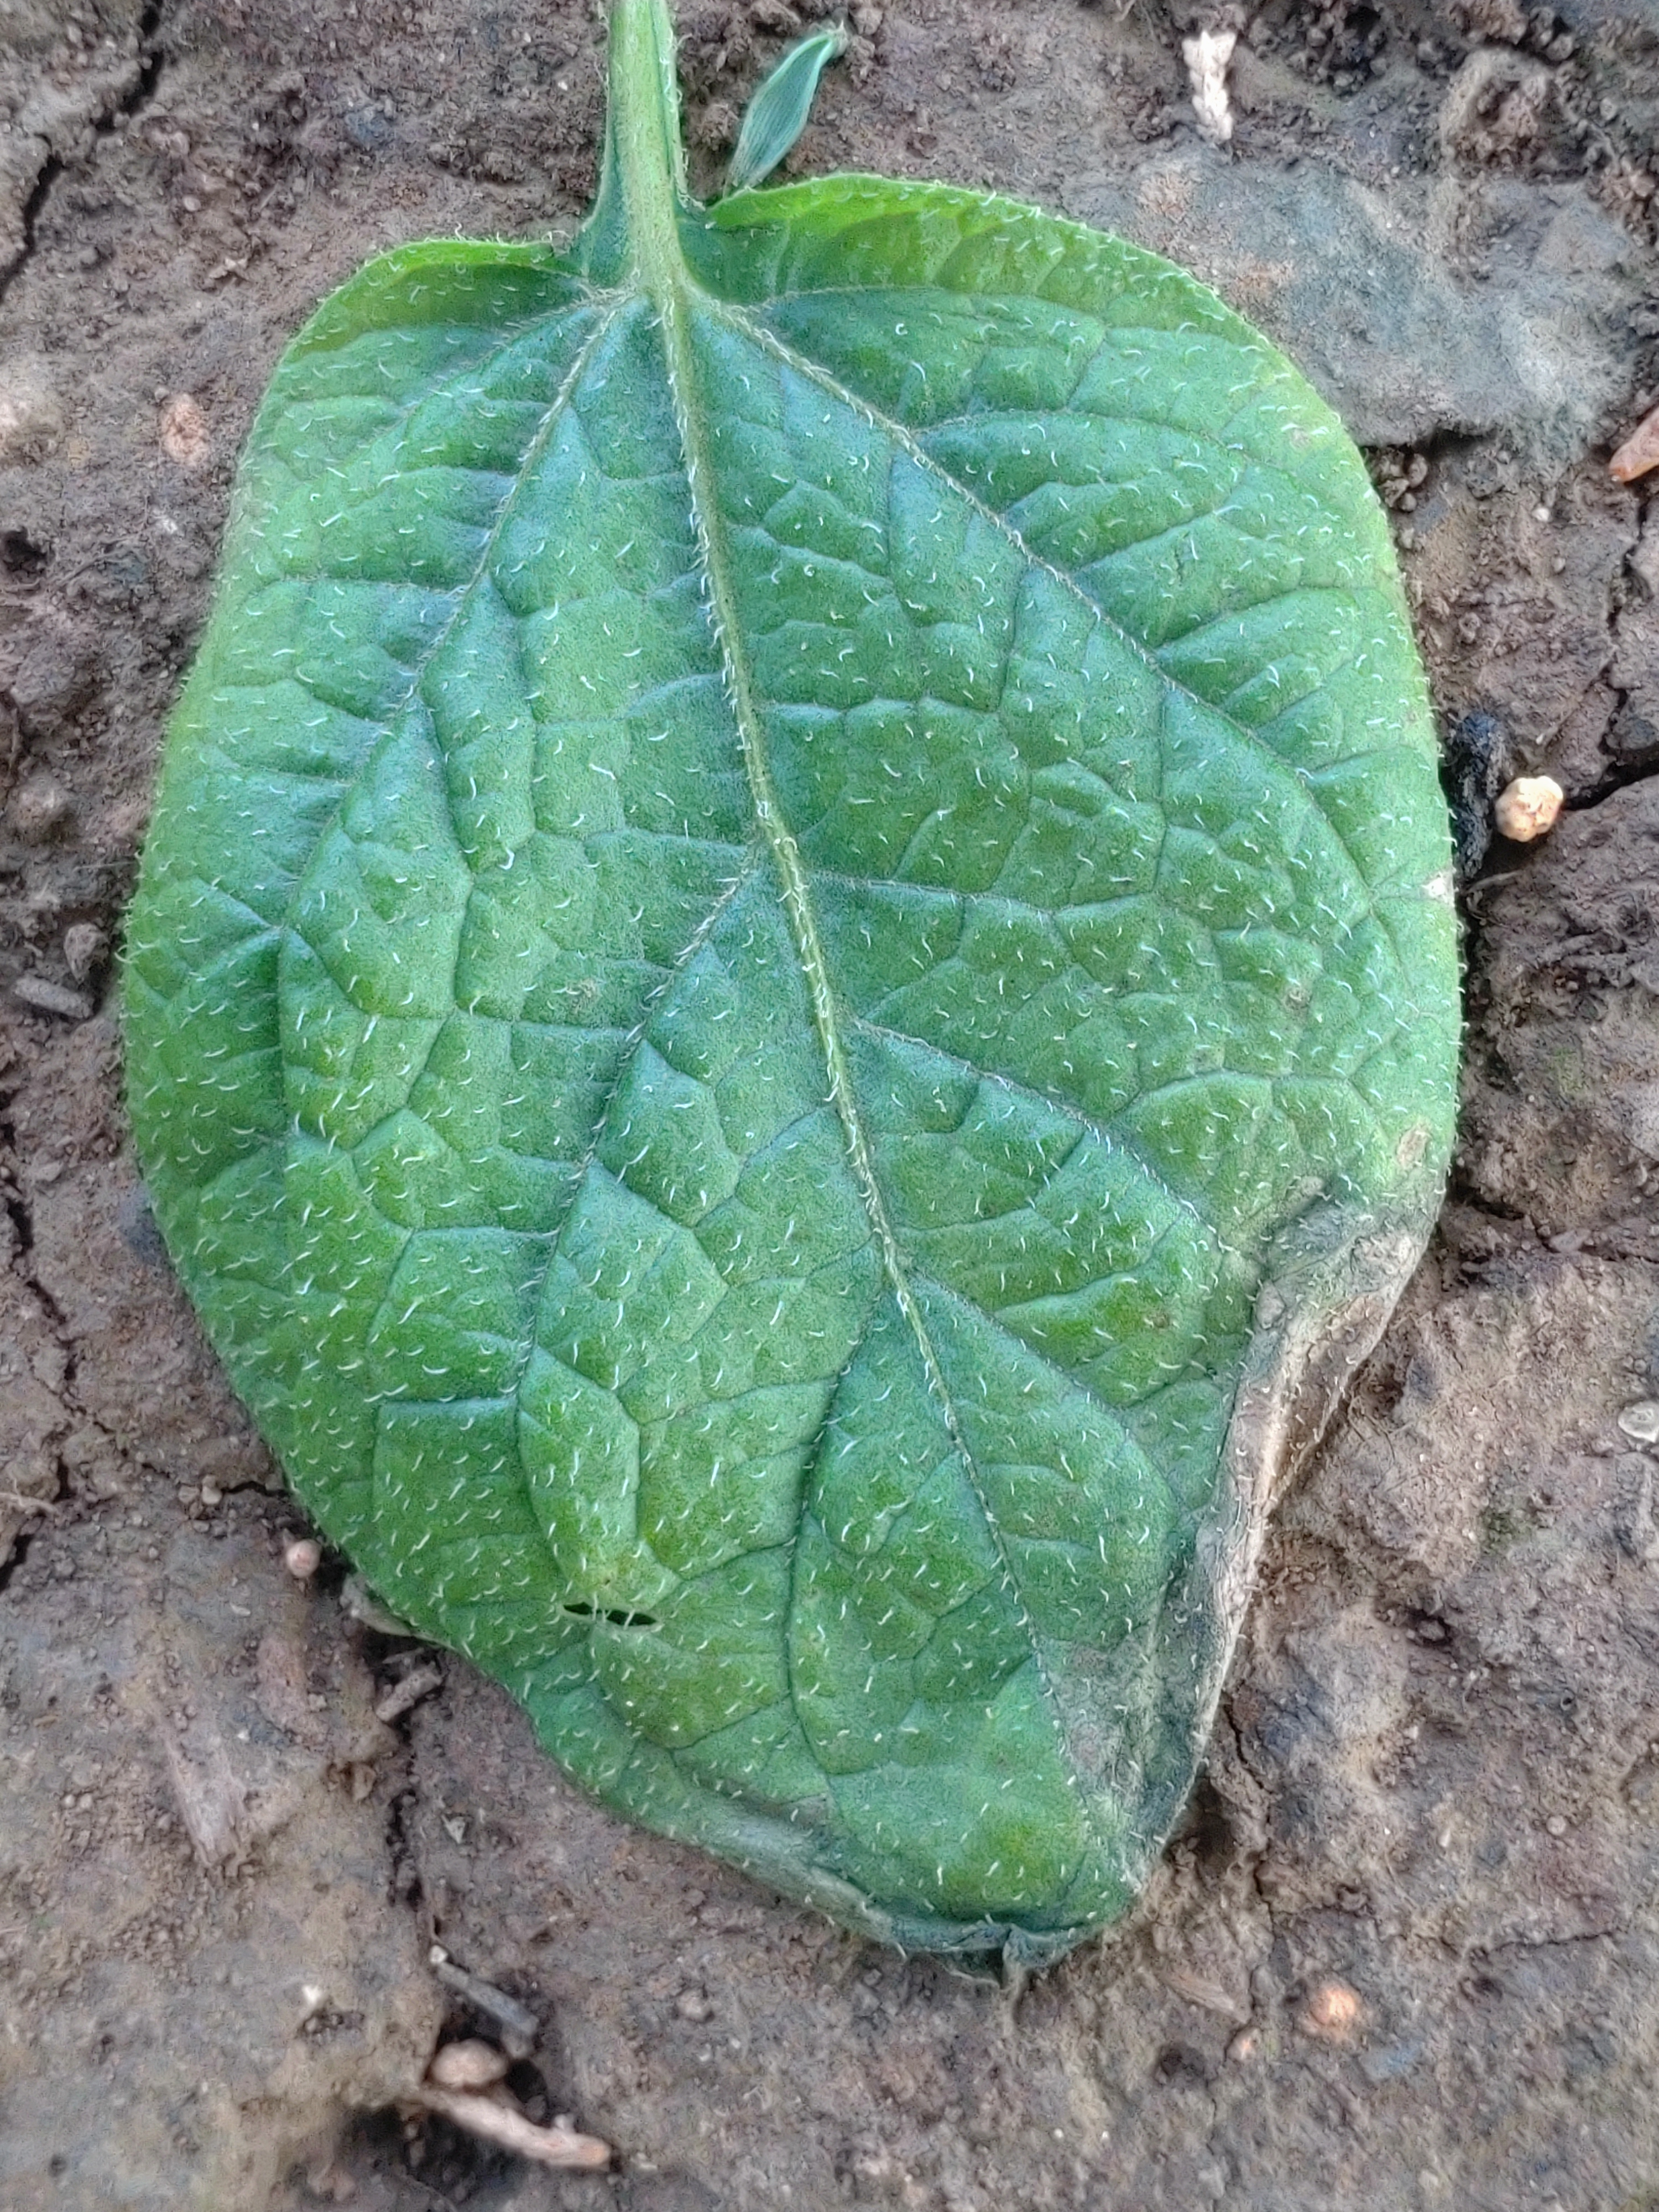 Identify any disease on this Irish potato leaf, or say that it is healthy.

early blight
